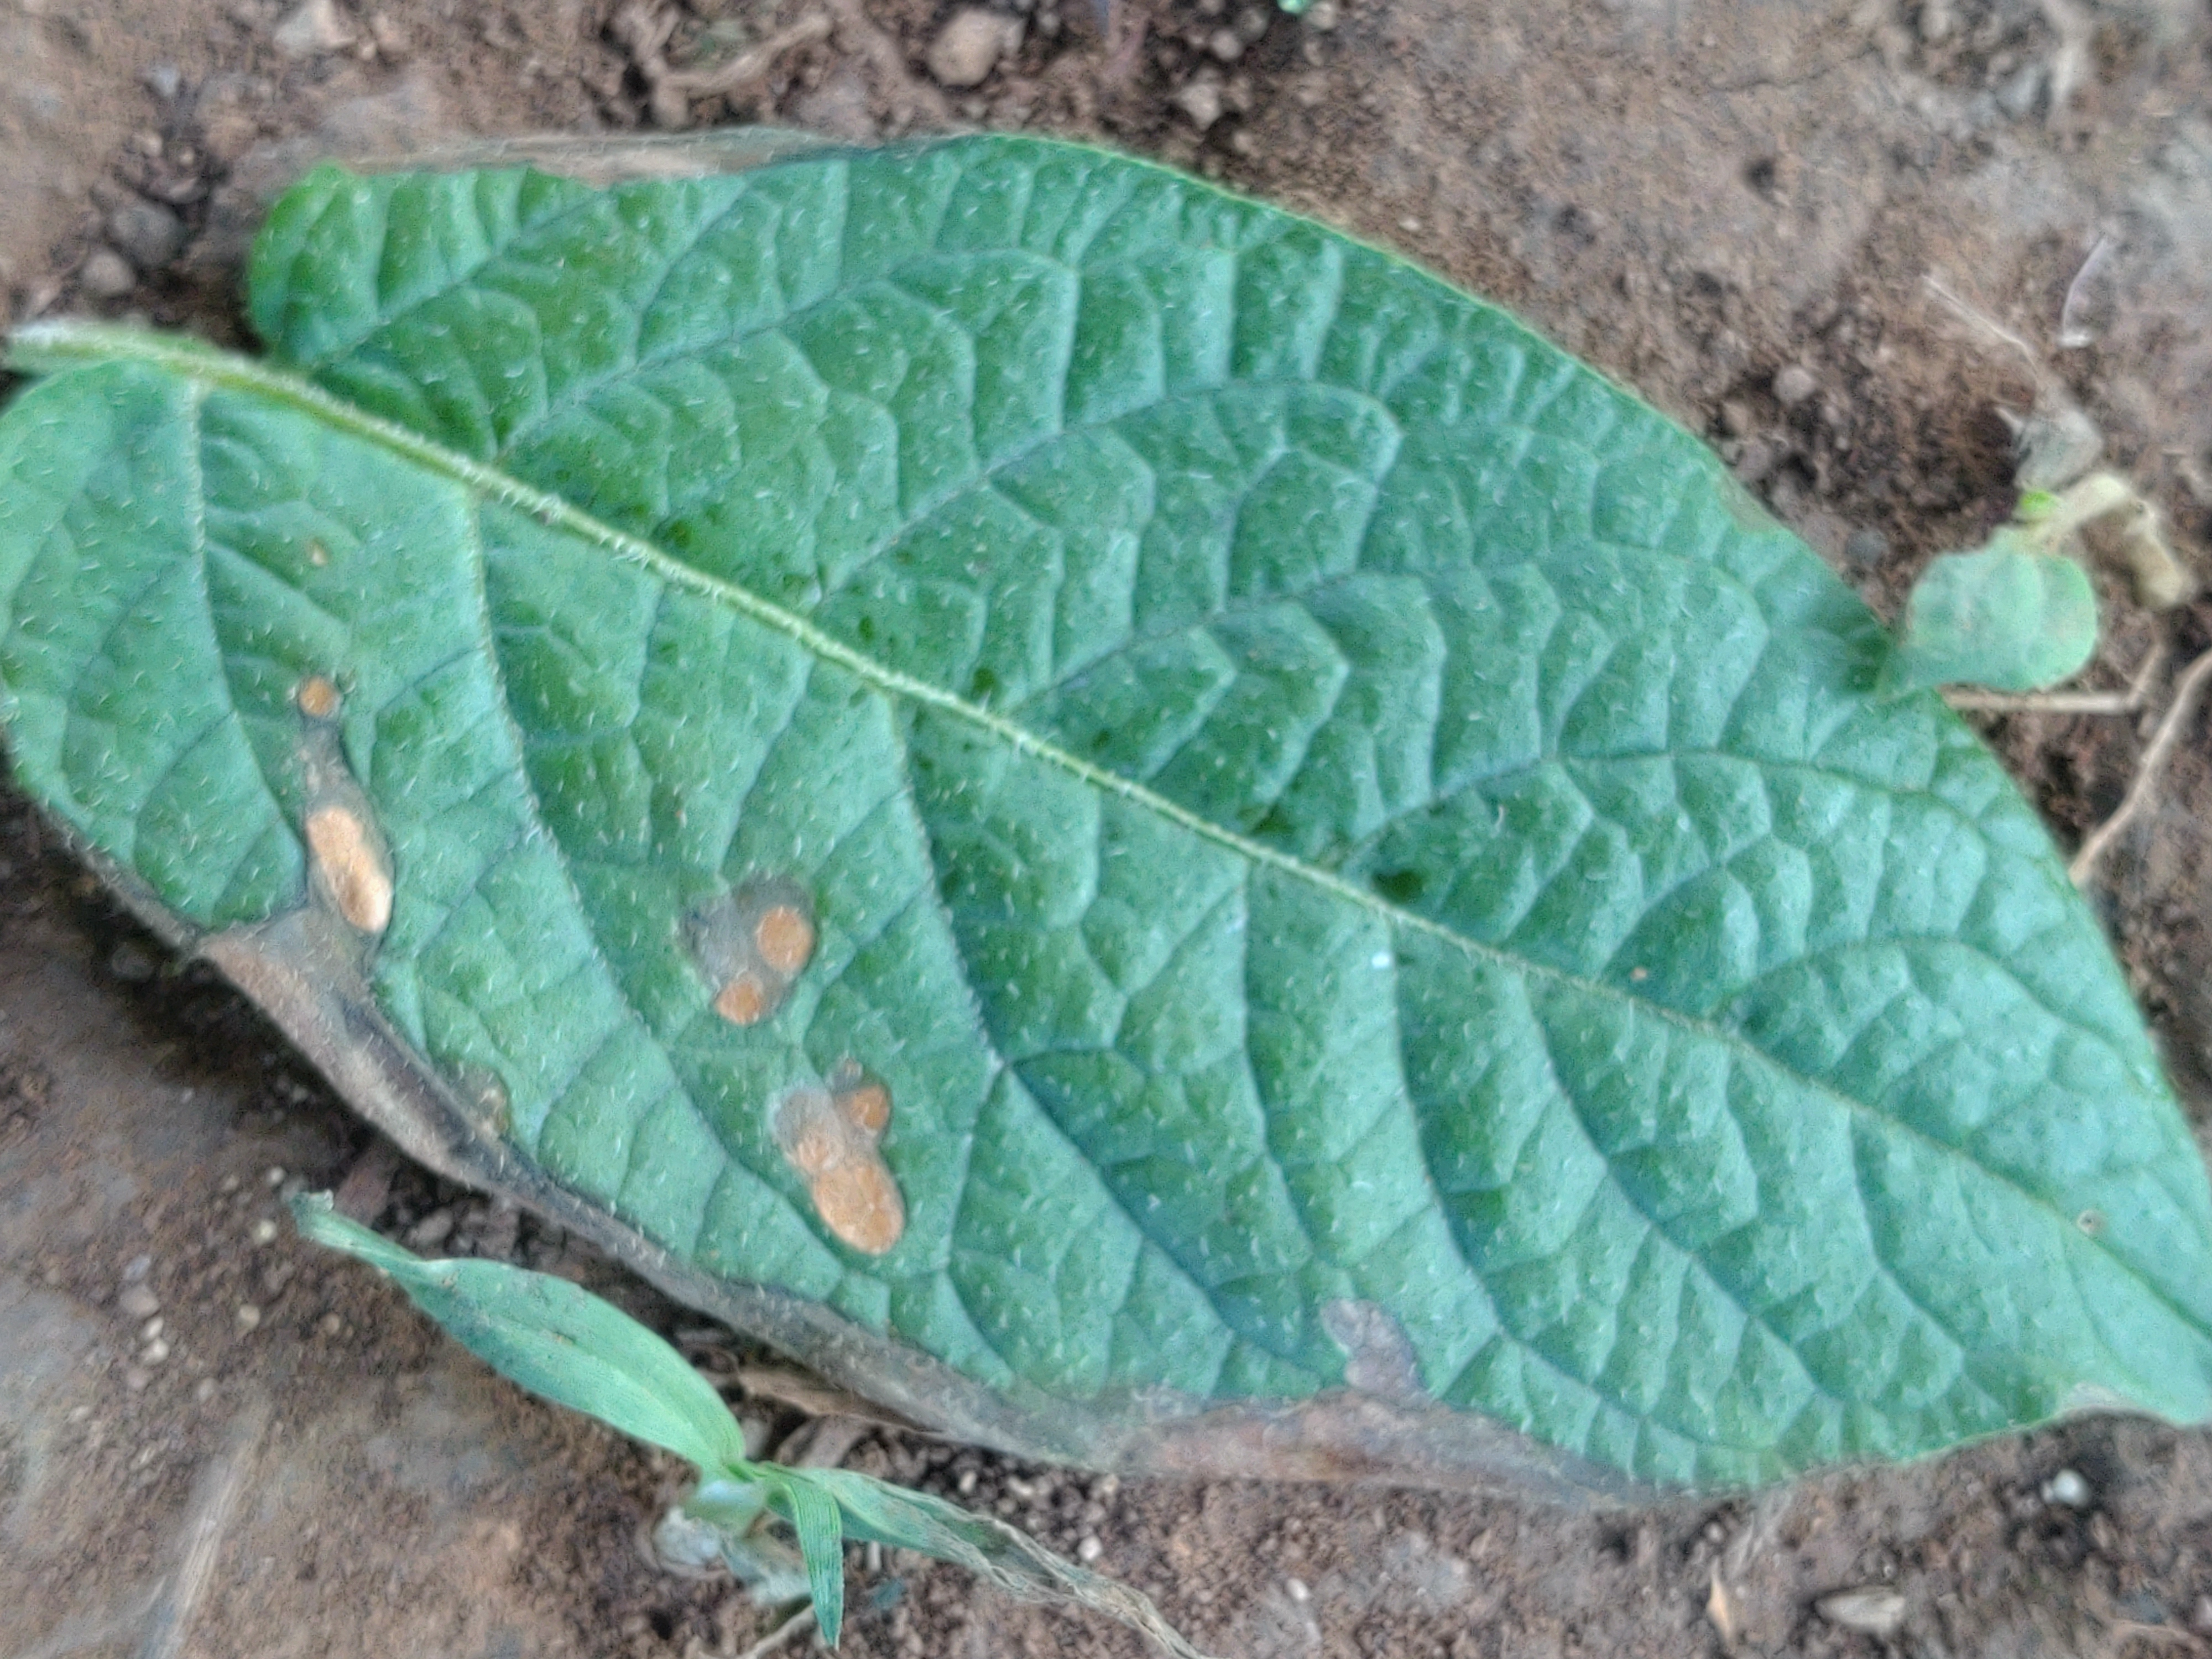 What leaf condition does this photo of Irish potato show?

early blight
